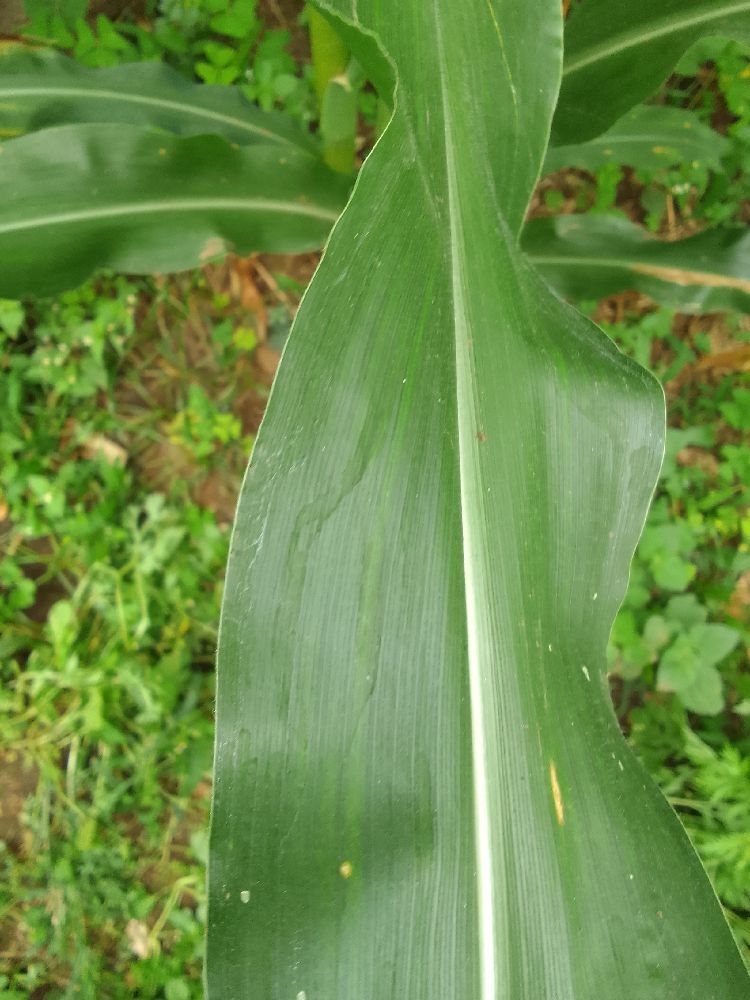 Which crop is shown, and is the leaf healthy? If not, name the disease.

maize, healthy
